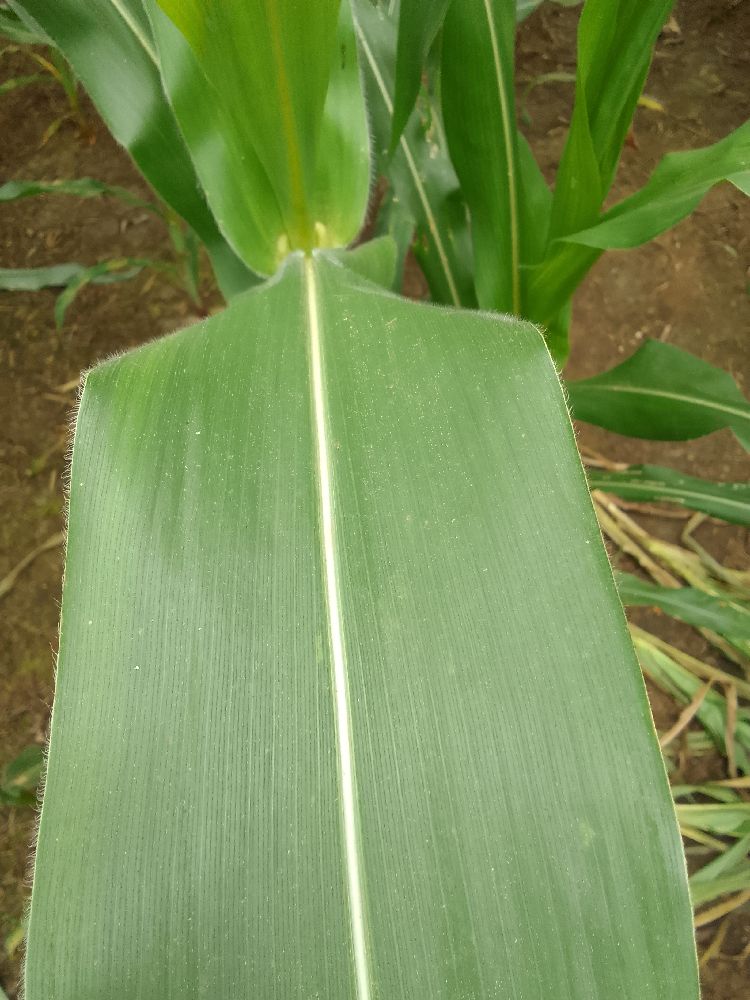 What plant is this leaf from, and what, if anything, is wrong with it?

maize, healthy
